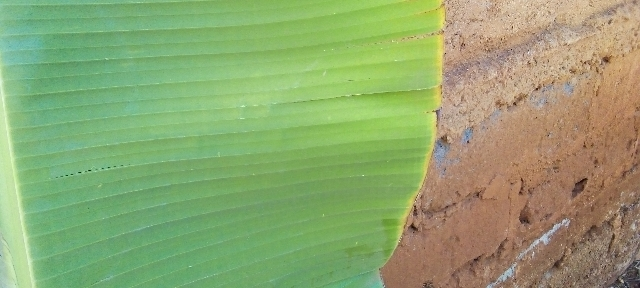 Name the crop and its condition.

banana, healthy
